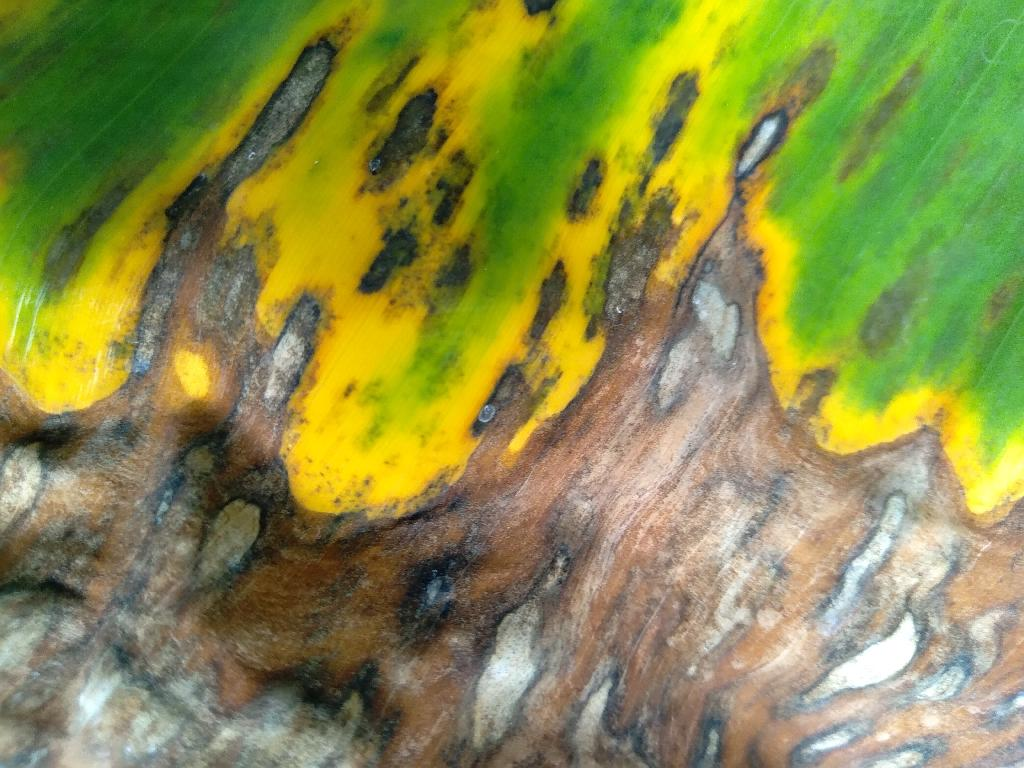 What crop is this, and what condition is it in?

banana, black sigatoka
